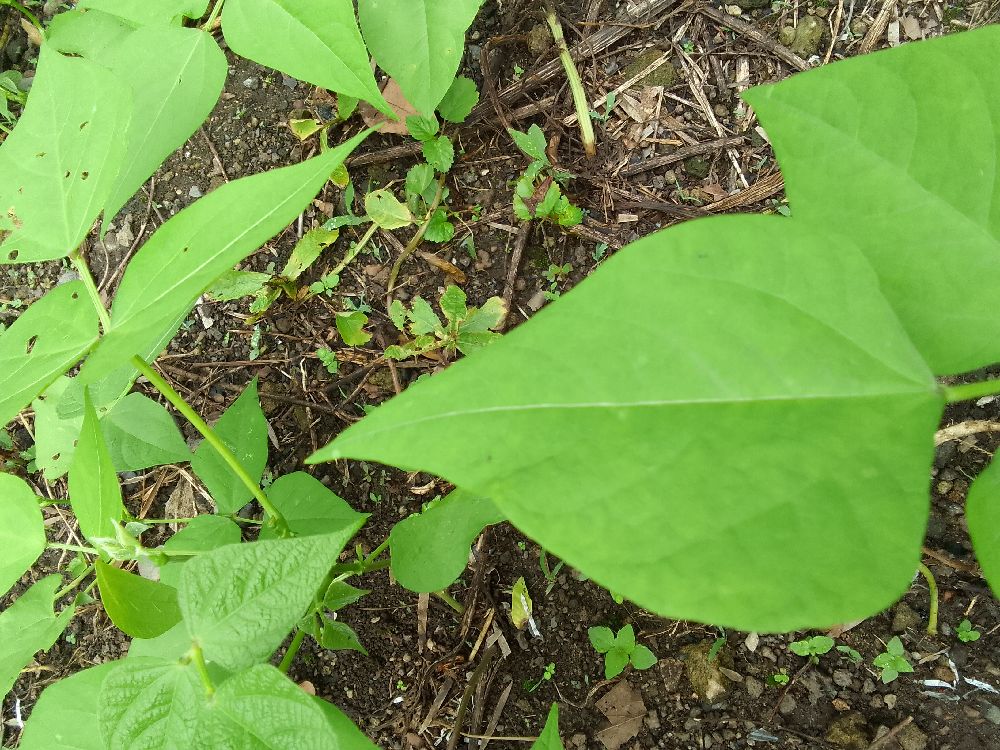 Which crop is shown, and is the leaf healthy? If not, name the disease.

common bean, healthy
